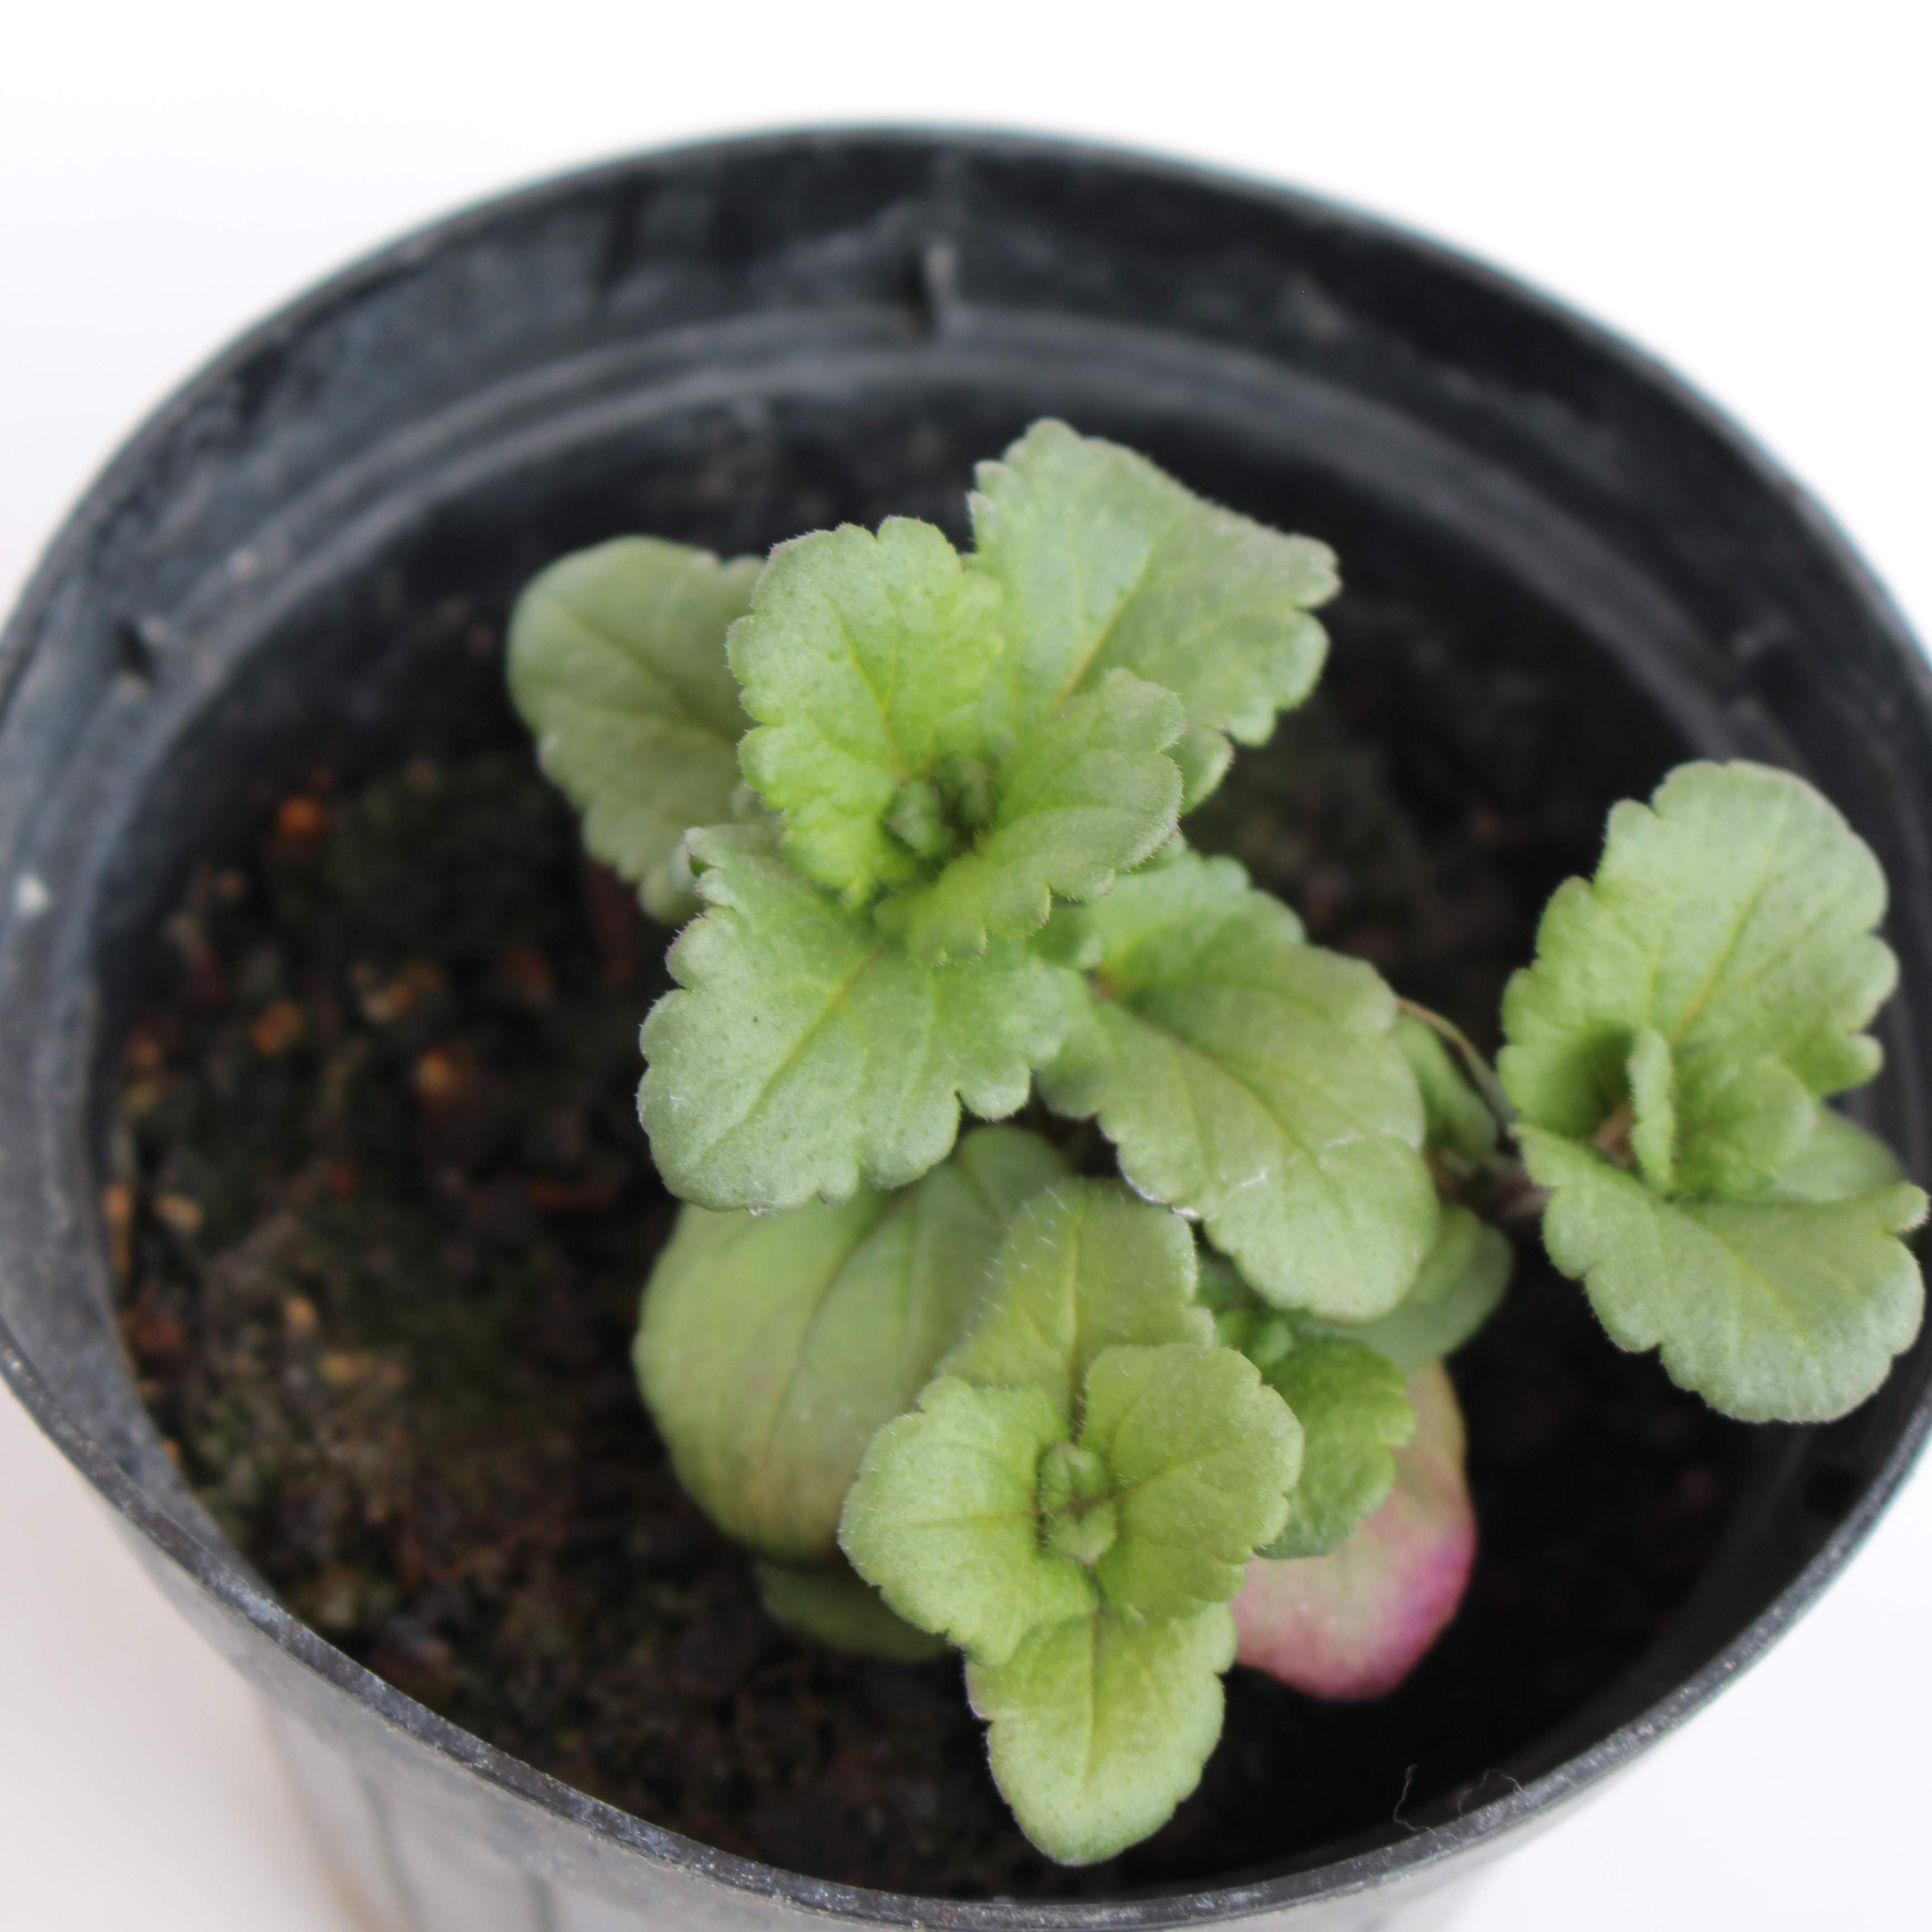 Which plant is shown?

Veronica persica
